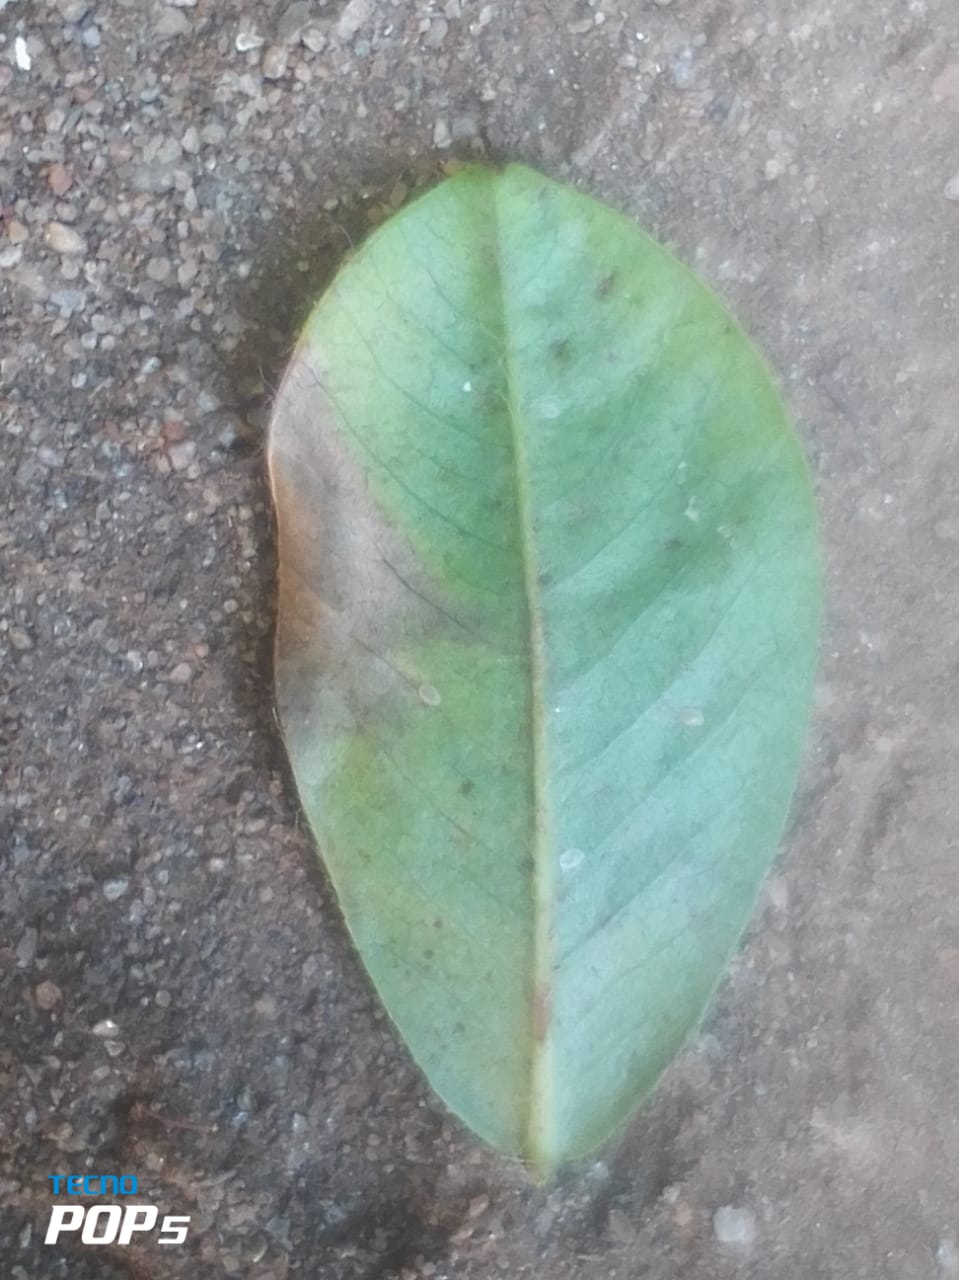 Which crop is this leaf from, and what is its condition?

peanut, phoma arachidicola
